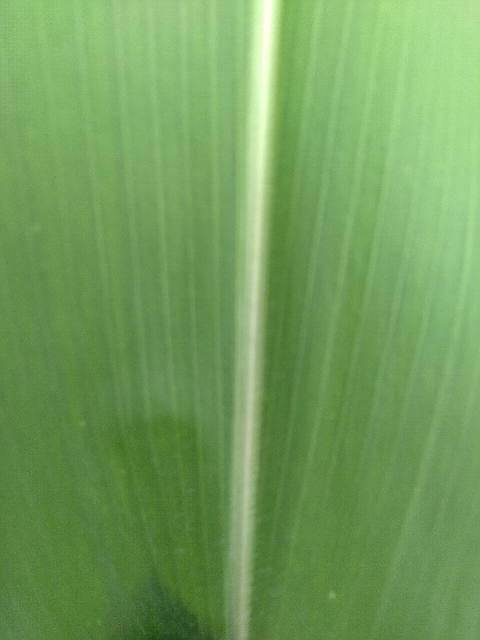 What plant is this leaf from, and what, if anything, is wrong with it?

maize, healthy
